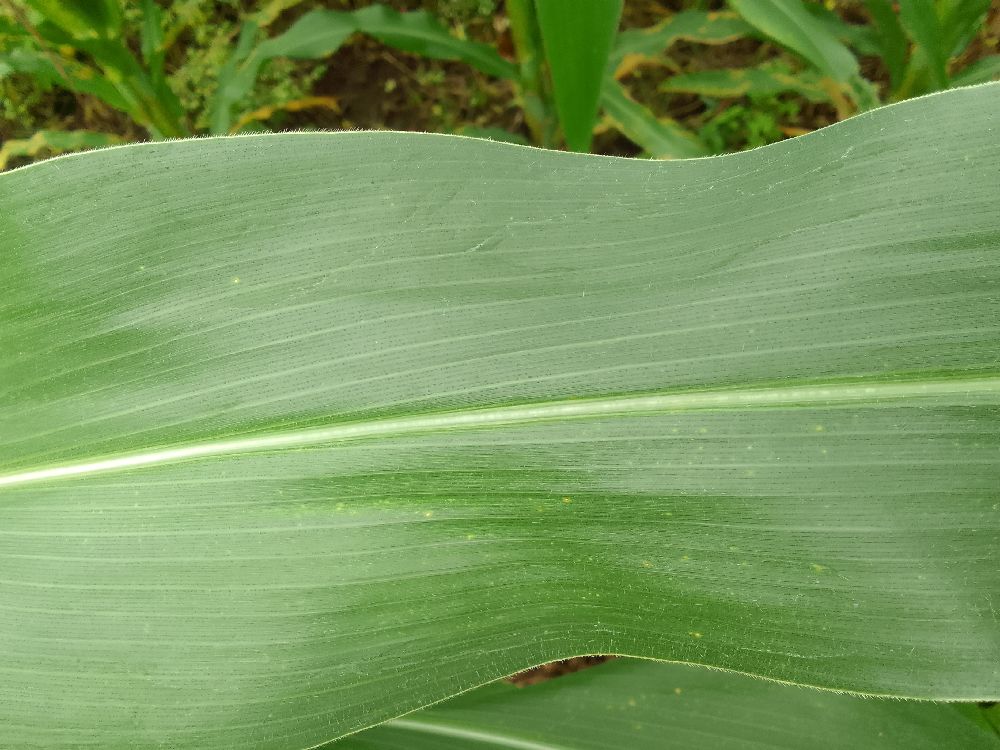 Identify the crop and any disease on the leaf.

maize, healthy
